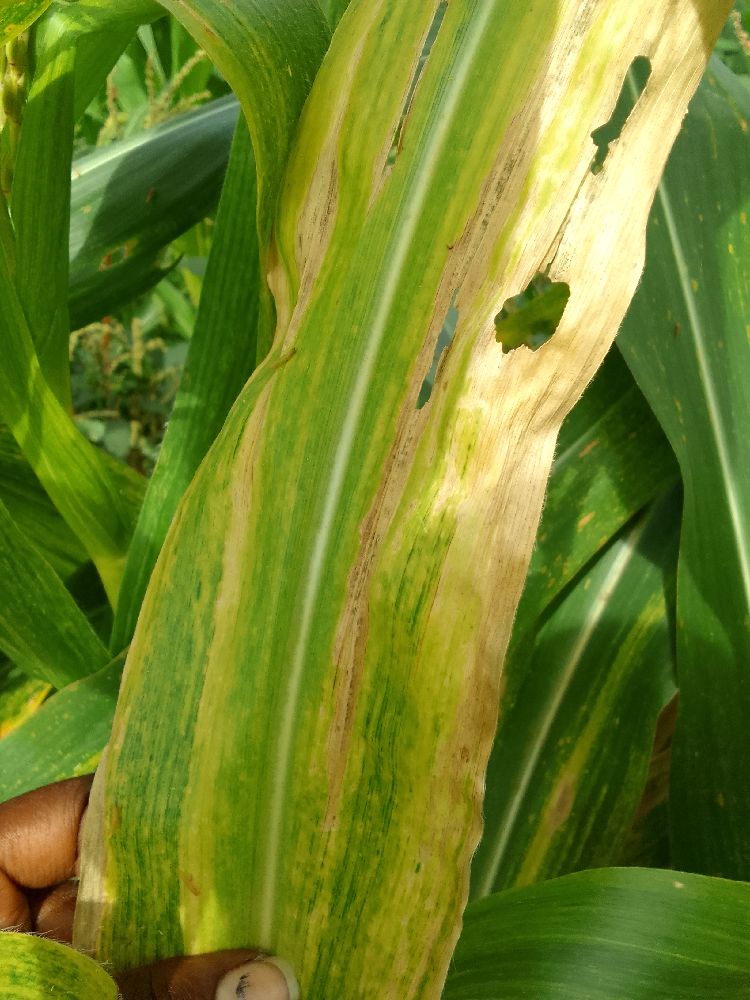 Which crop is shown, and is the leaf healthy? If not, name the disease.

maize, maize lethal necrosis
